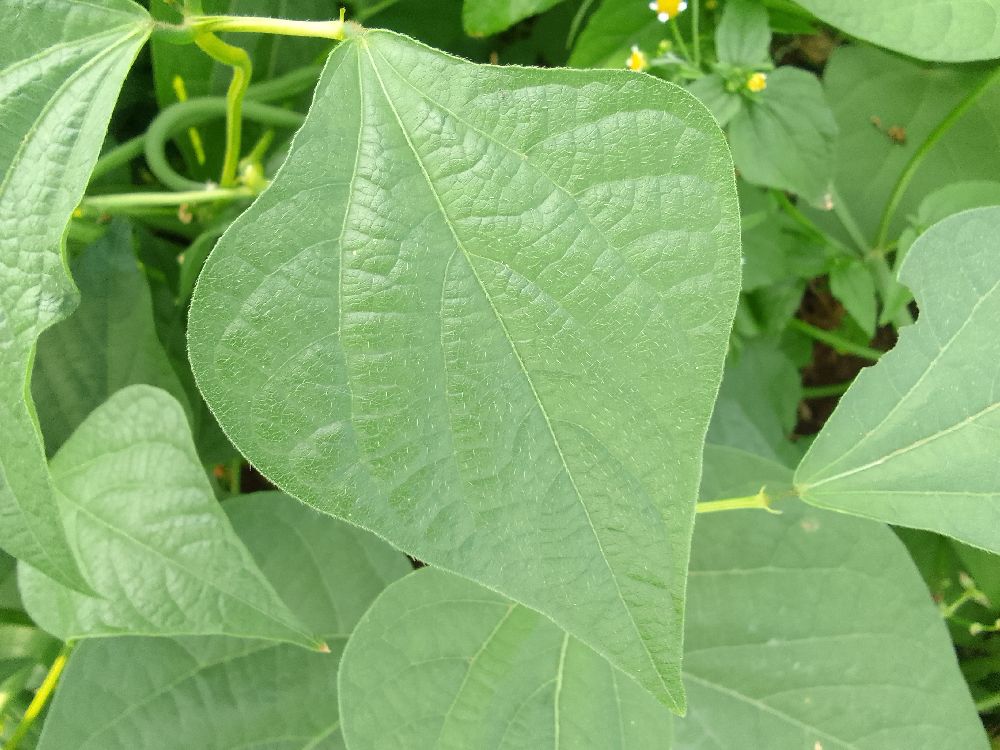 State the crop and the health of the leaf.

common bean, healthy
